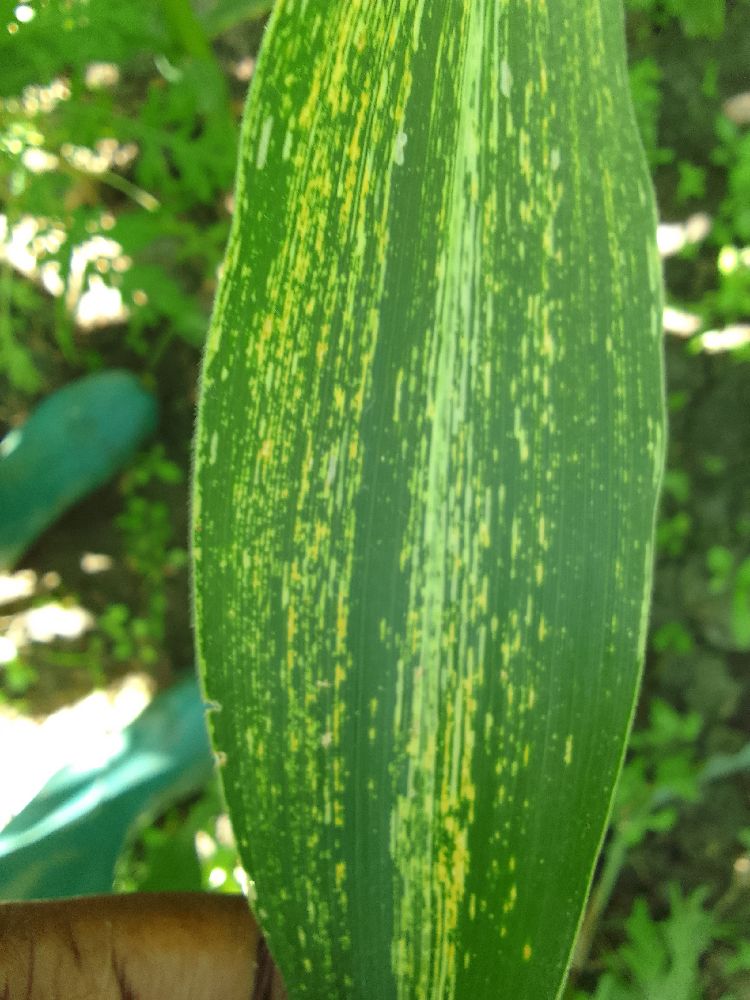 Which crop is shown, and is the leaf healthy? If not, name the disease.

maize, maize streak virus
